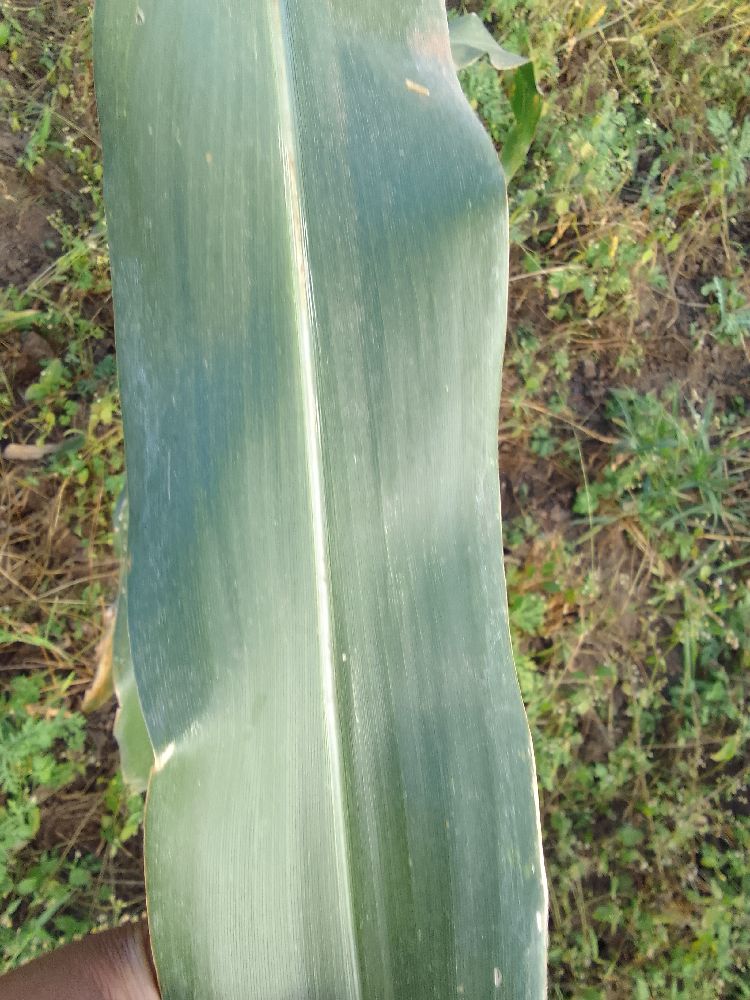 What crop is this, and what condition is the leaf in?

maize, healthy
